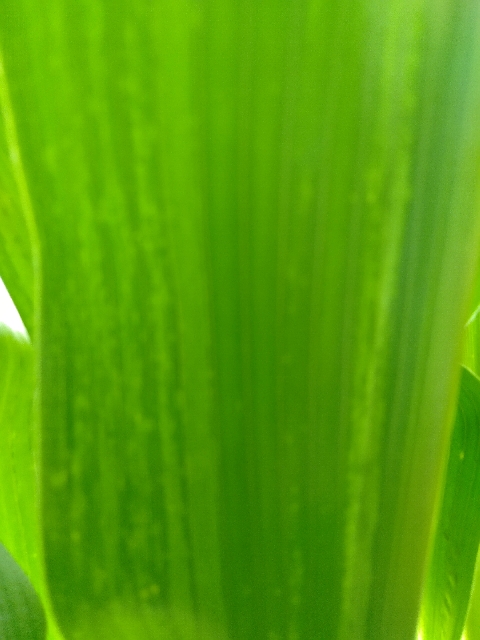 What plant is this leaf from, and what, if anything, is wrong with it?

maize, maize lethal necrosis
